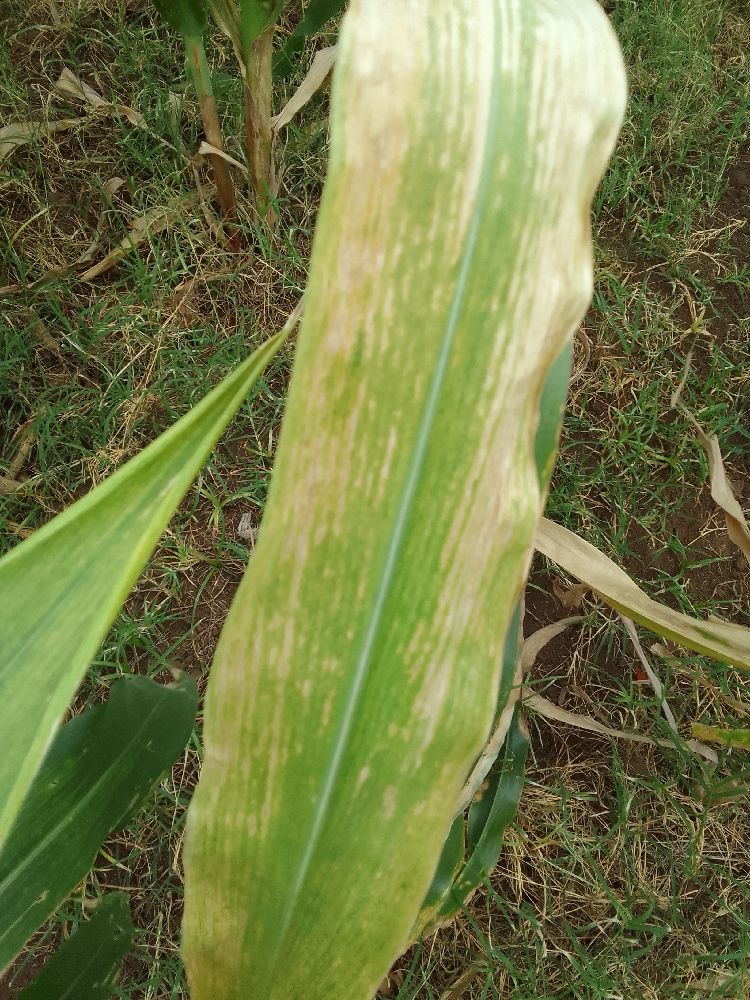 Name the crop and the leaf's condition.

maize, maize lethal necrosis
